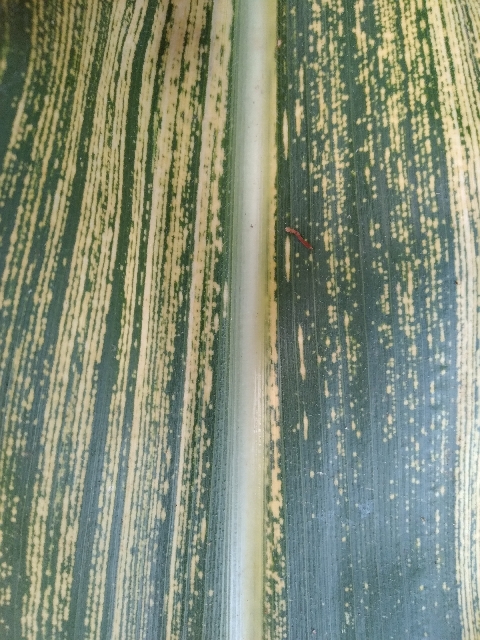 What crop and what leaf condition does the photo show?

maize, maize streak virus
